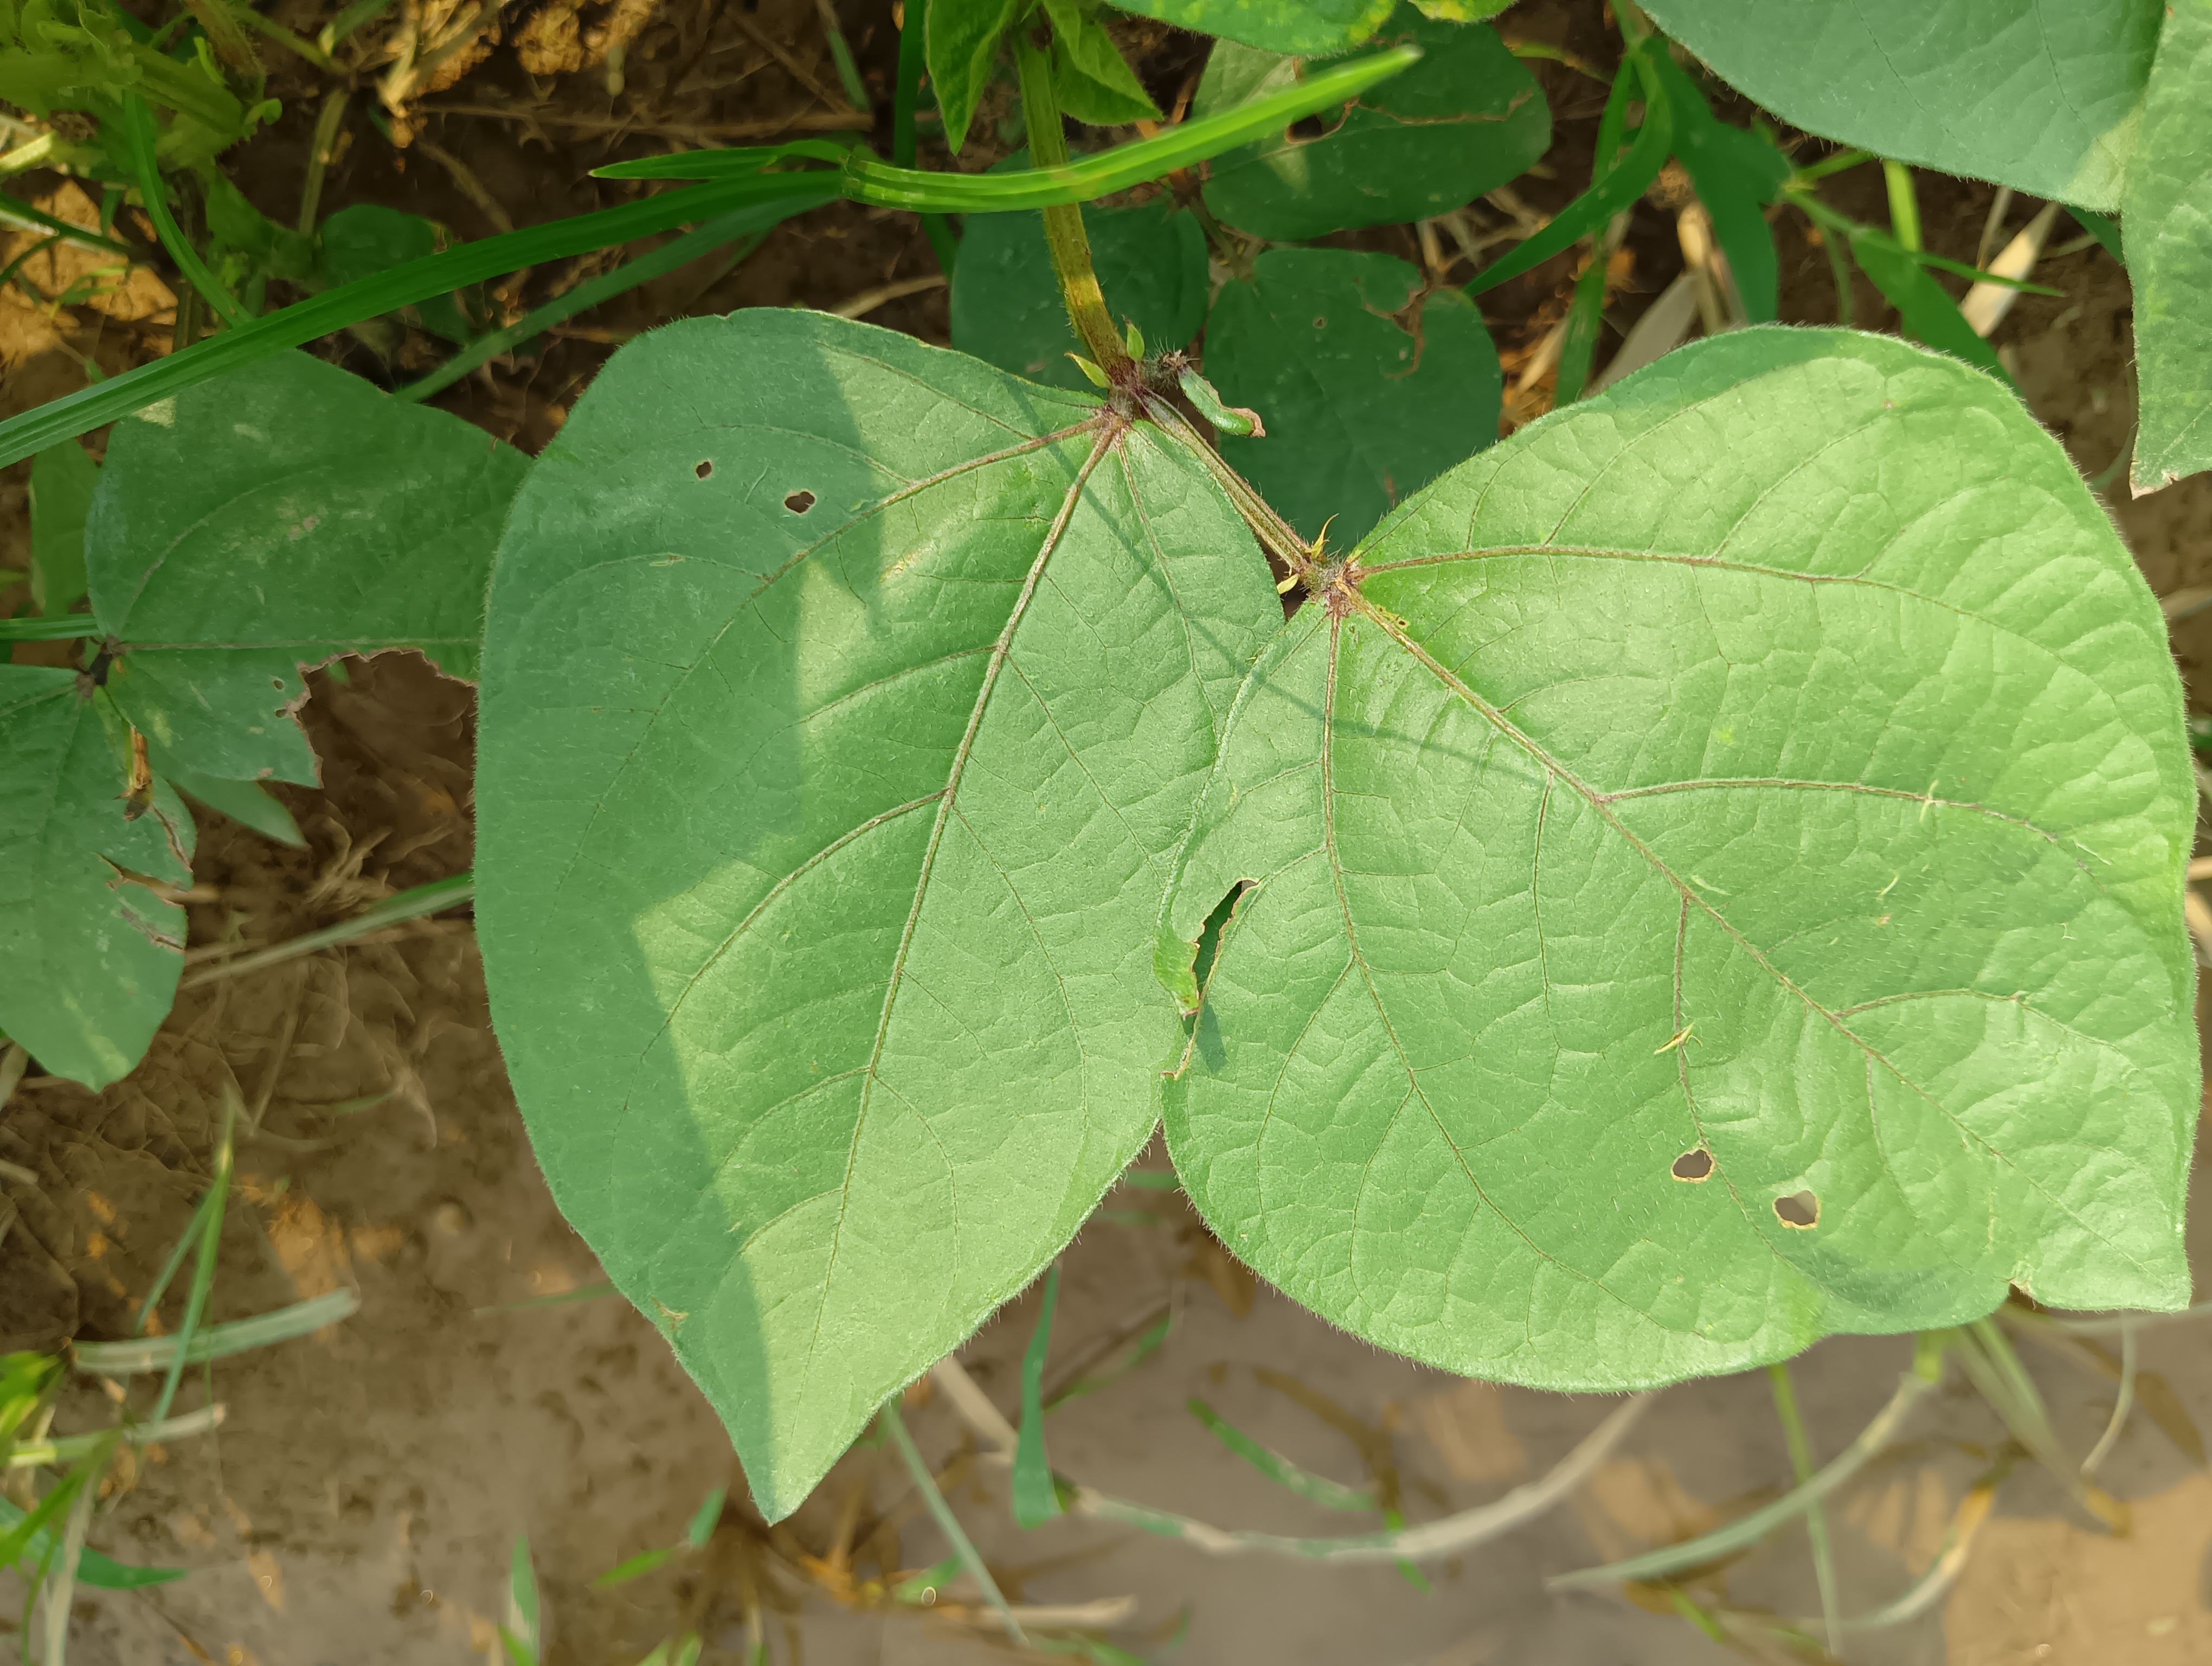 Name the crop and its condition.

mungbean, healthy
